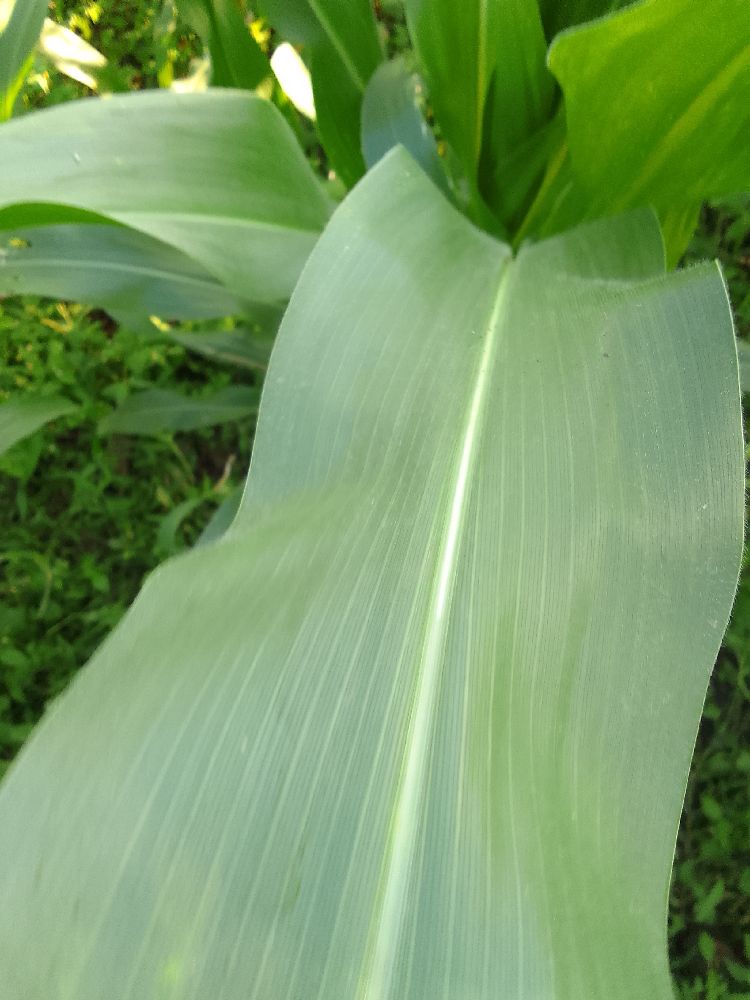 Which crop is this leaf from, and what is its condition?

maize, healthy
